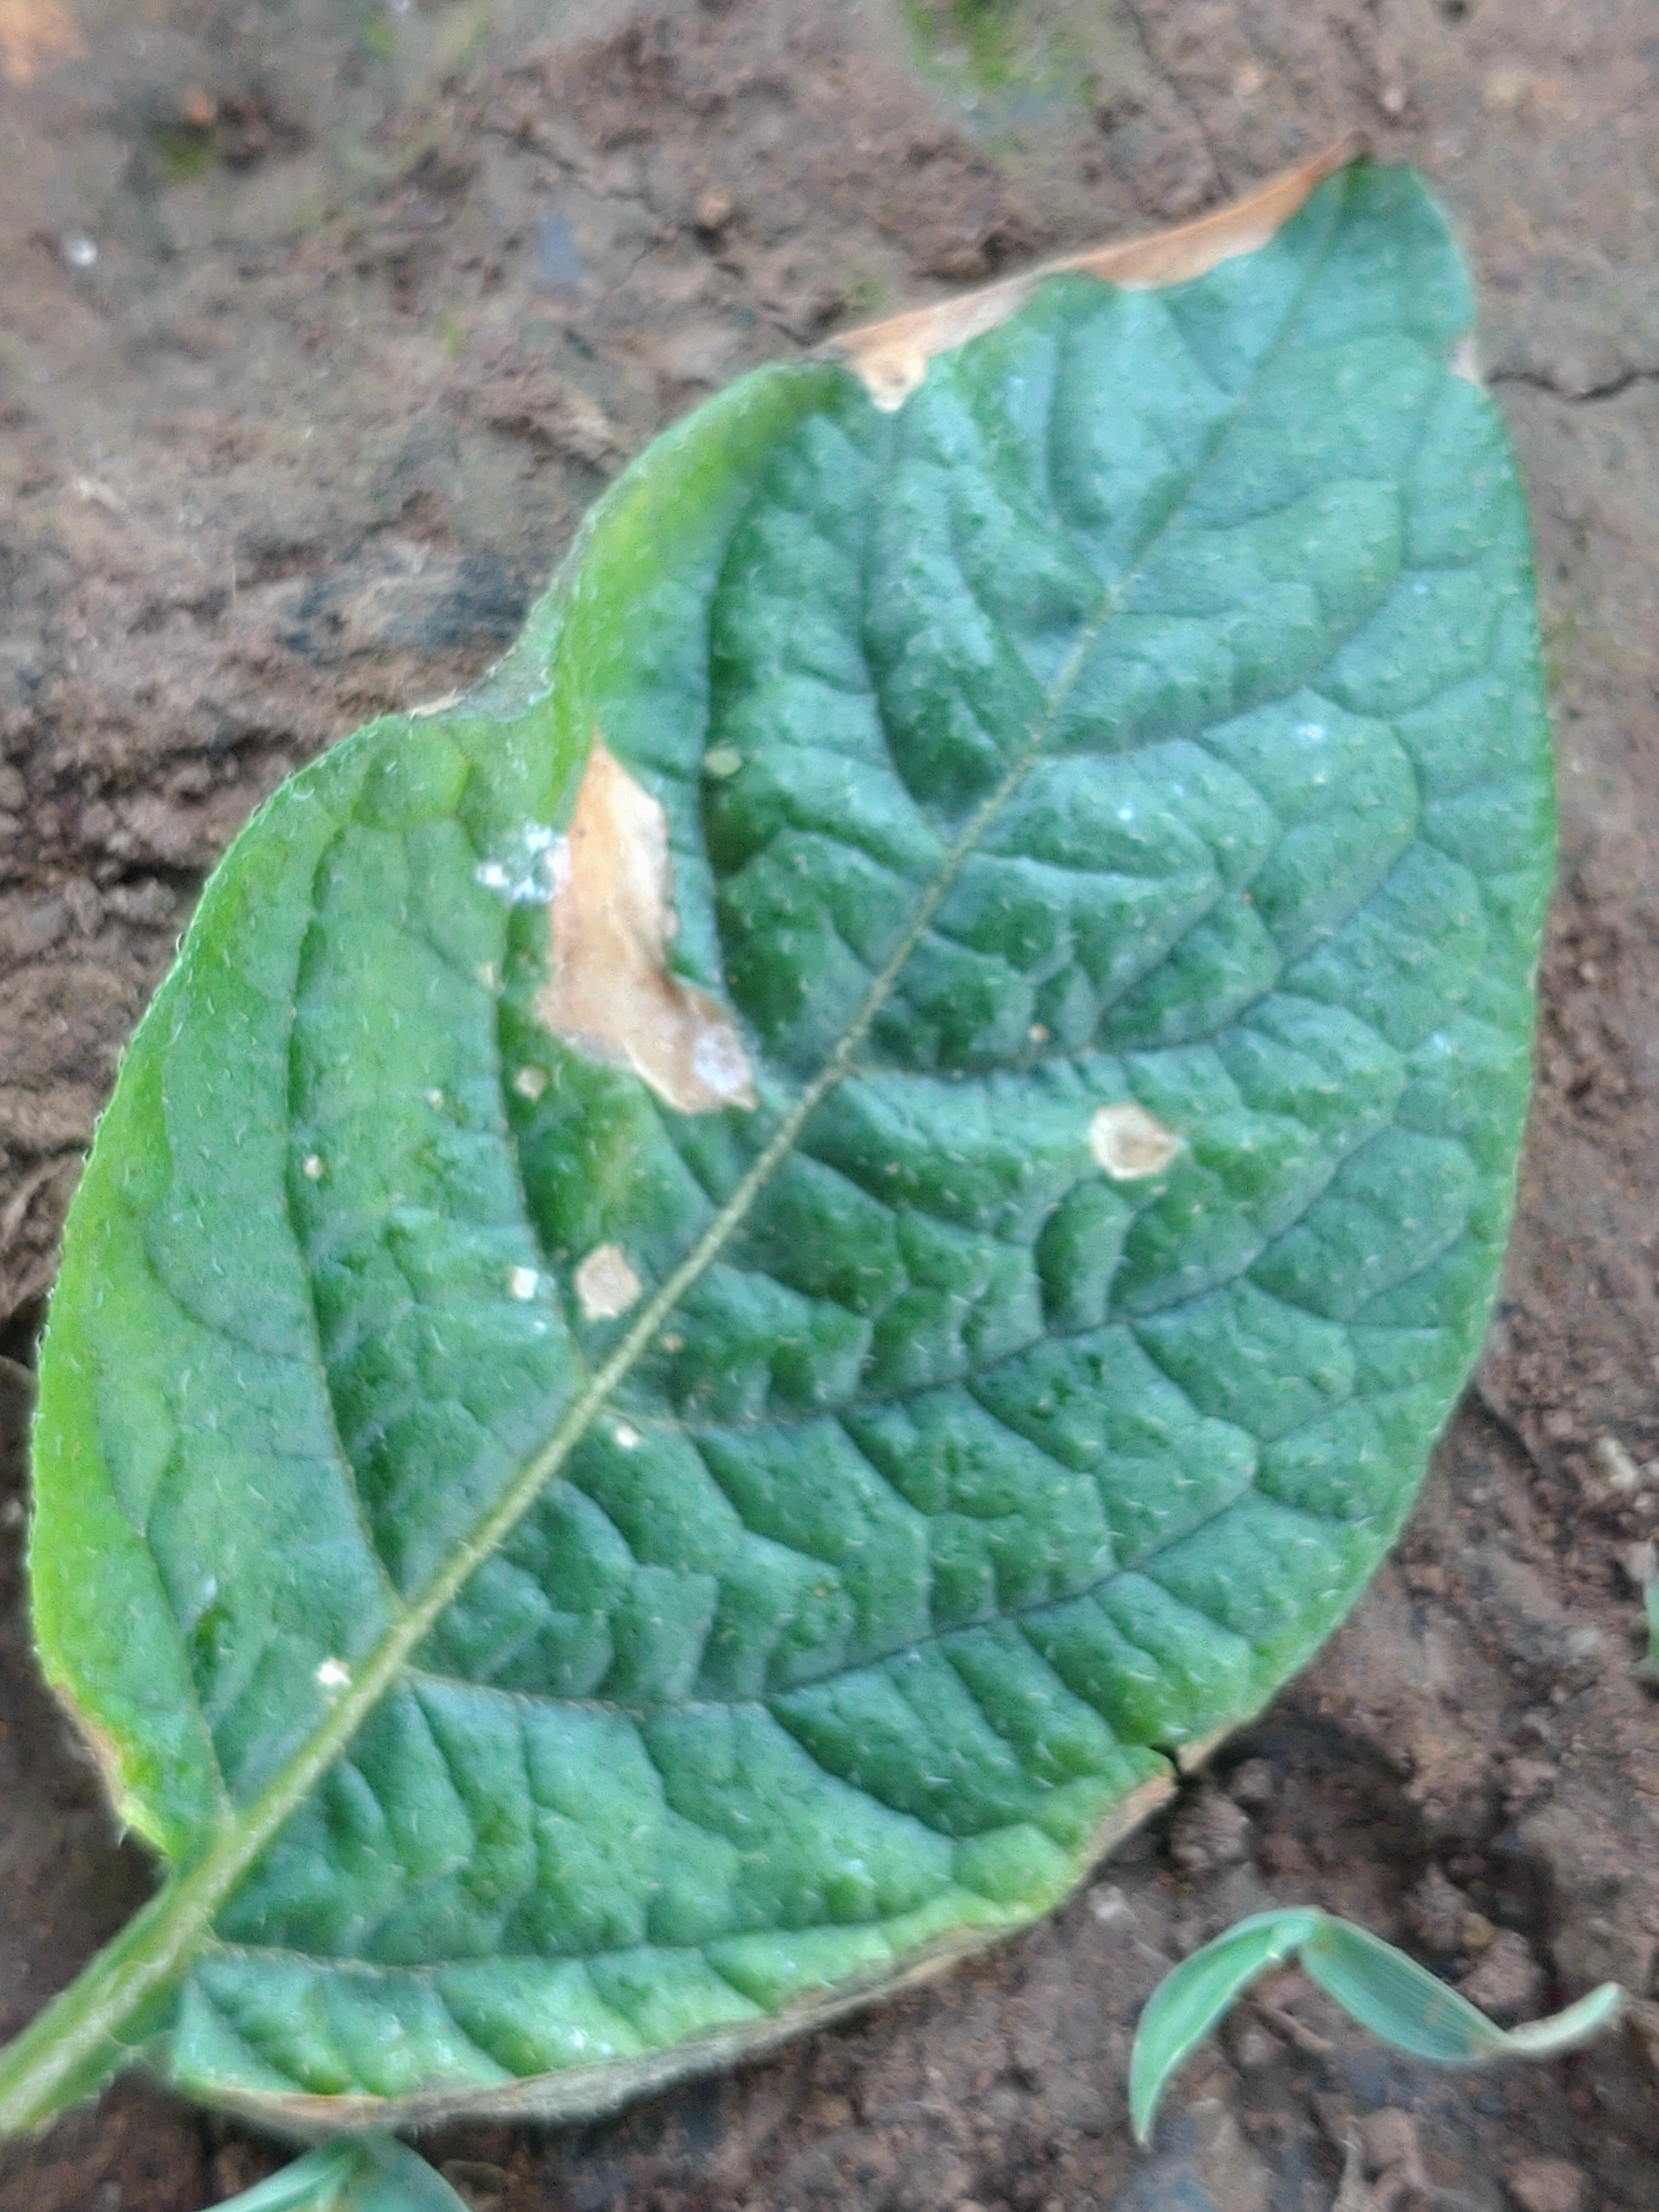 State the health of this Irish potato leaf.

early blight
